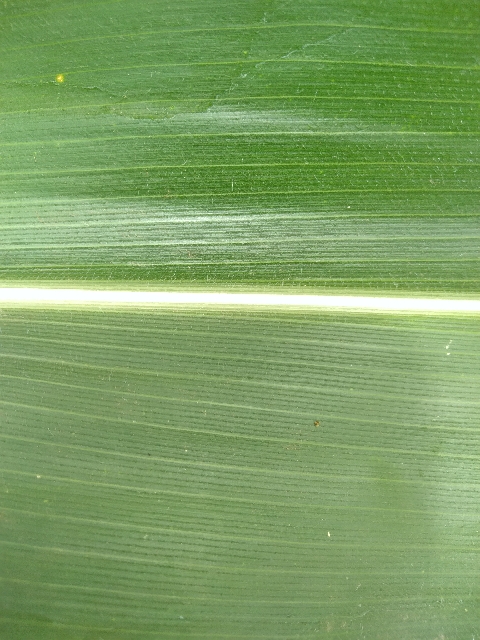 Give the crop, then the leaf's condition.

maize, healthy
